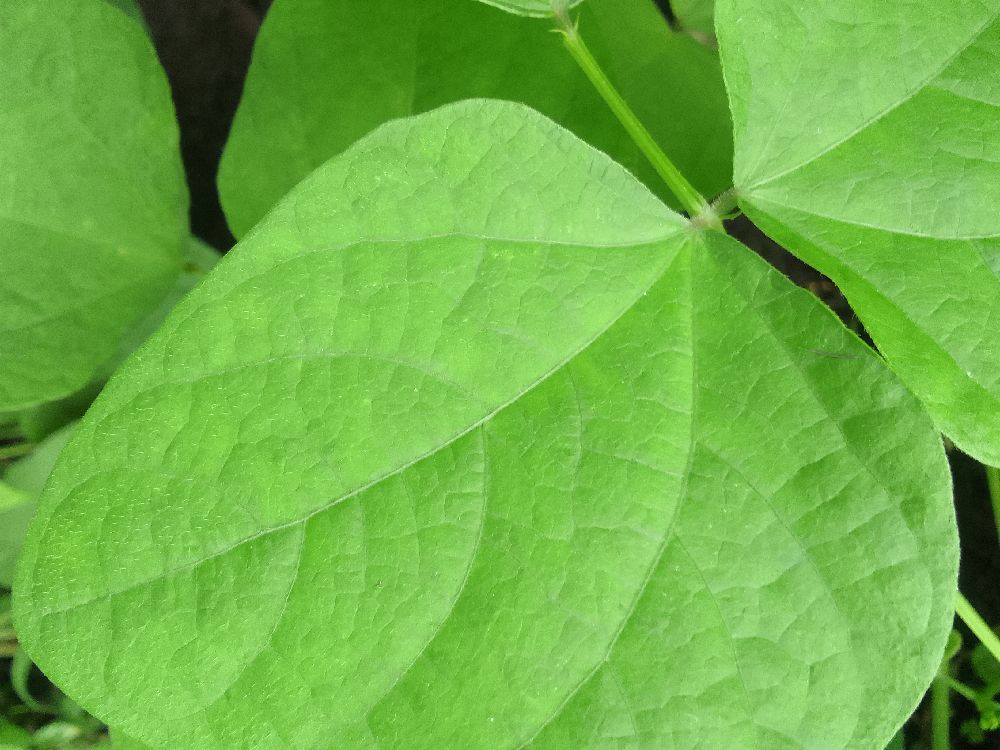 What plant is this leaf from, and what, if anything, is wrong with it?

common bean, healthy
